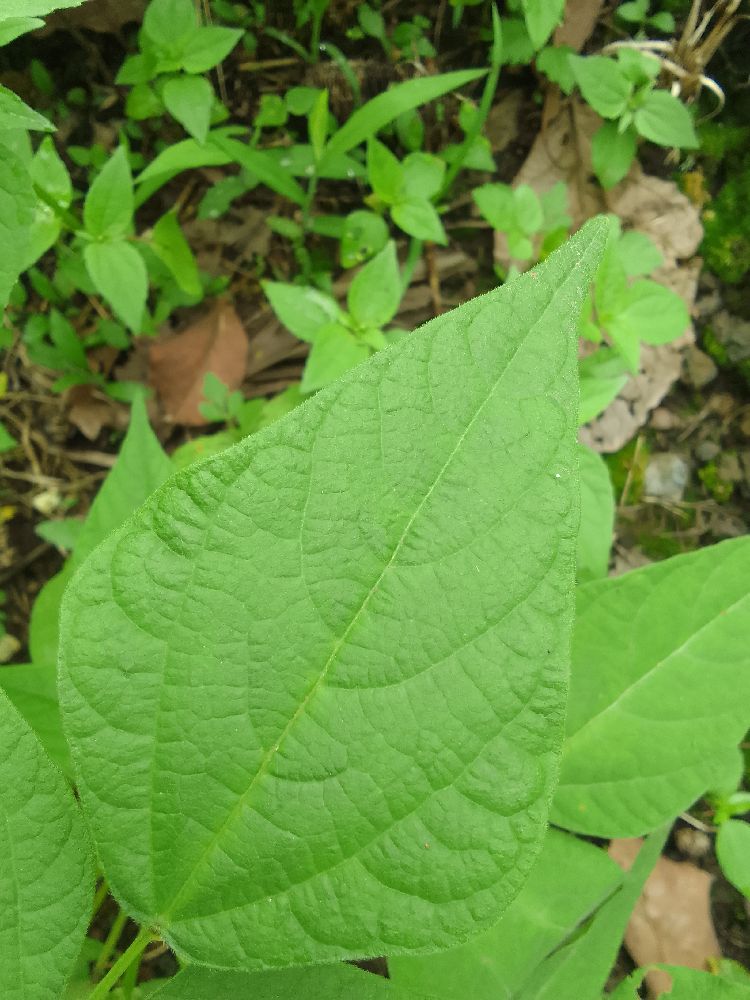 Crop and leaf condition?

common bean, healthy
